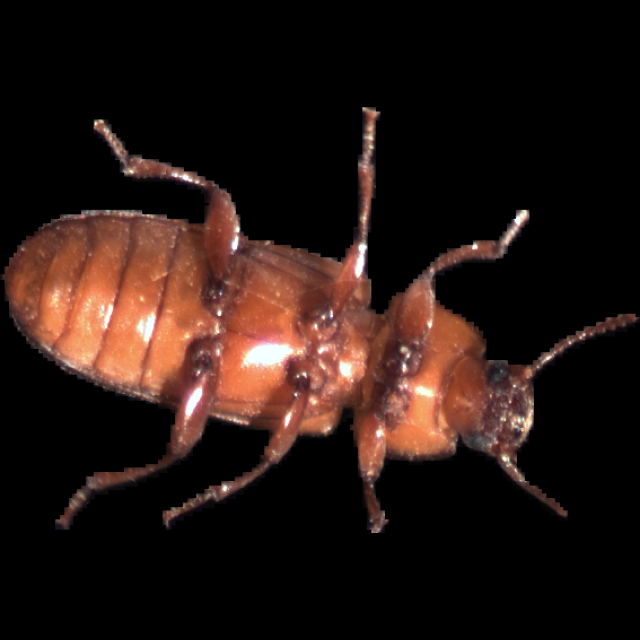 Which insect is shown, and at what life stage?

mealworm beetle
